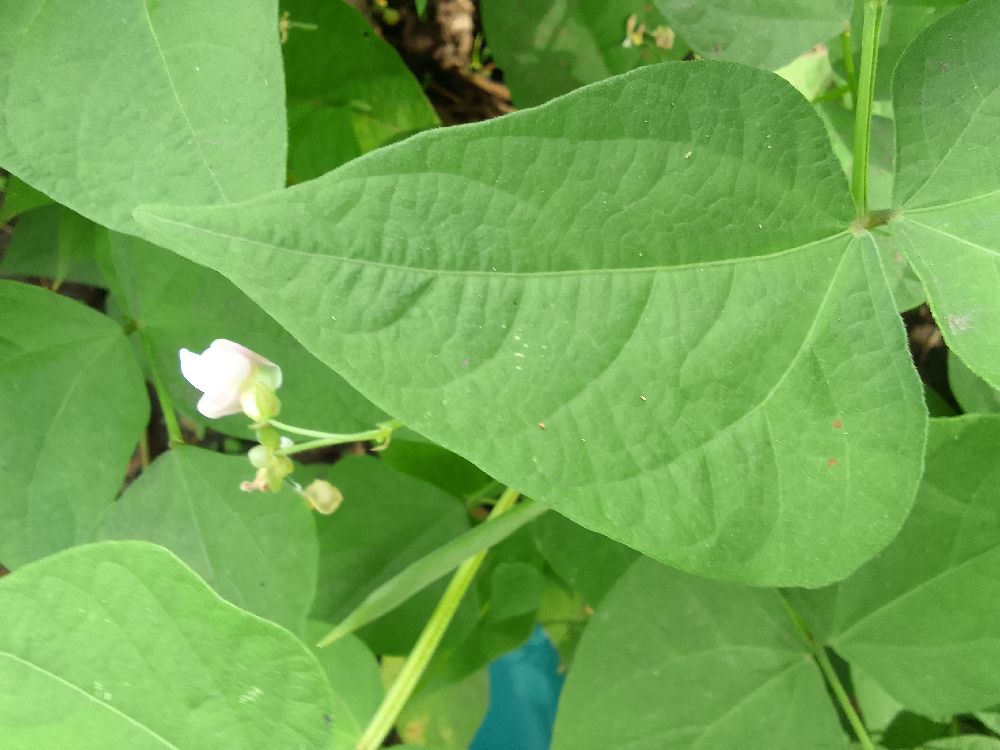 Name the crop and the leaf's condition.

common bean, healthy
